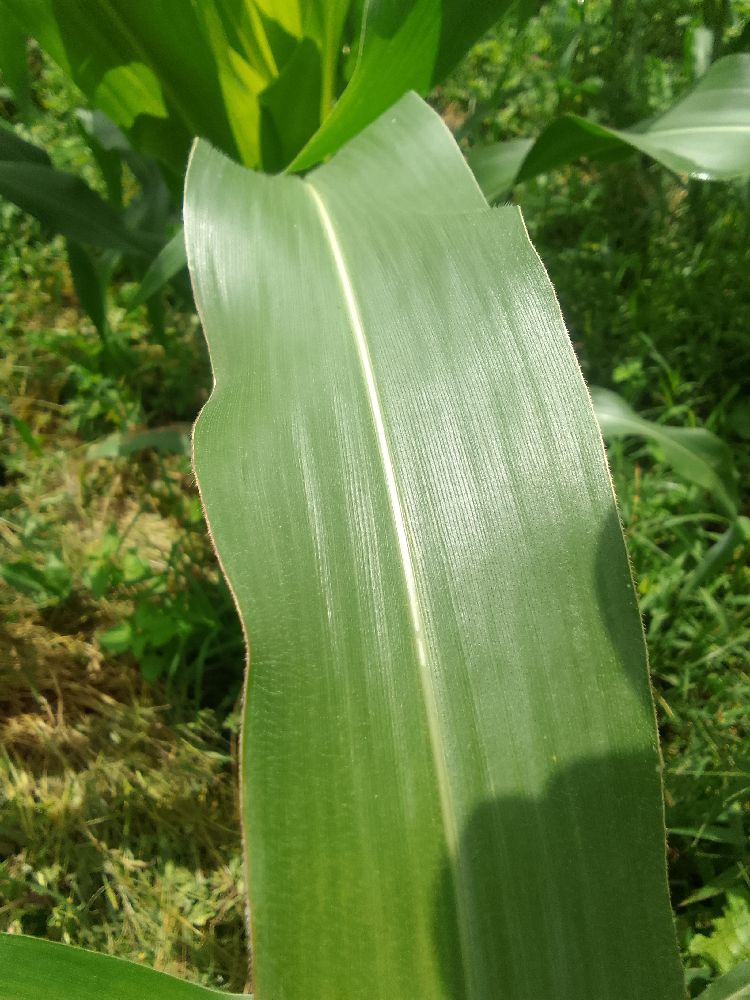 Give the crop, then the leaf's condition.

maize, healthy
